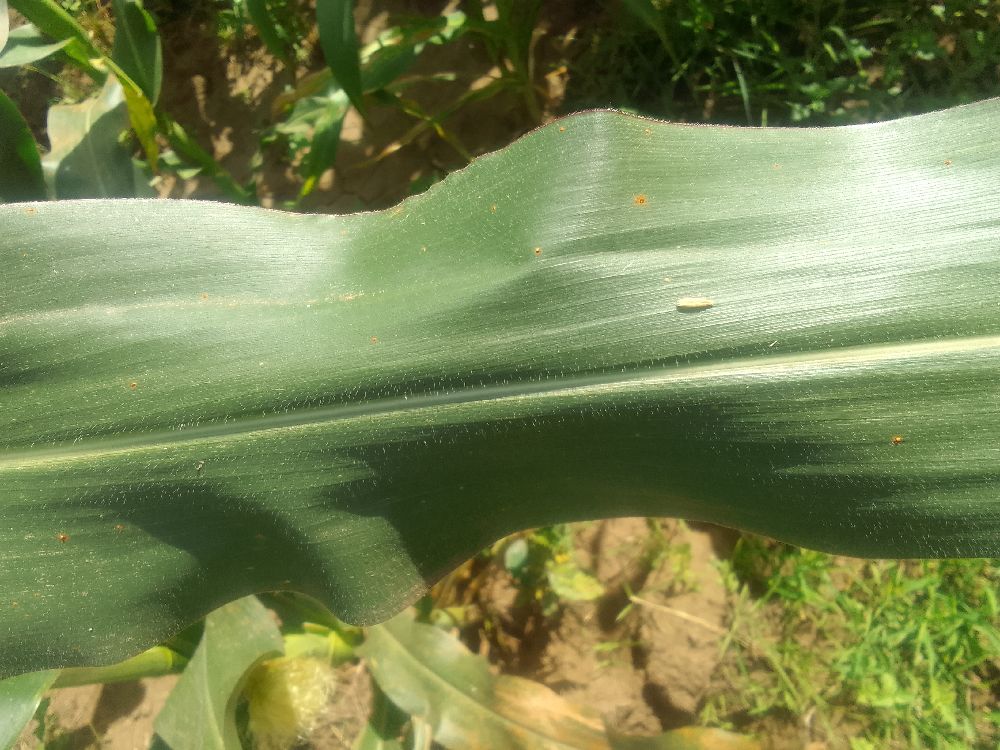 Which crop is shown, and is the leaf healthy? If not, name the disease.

maize, healthy
